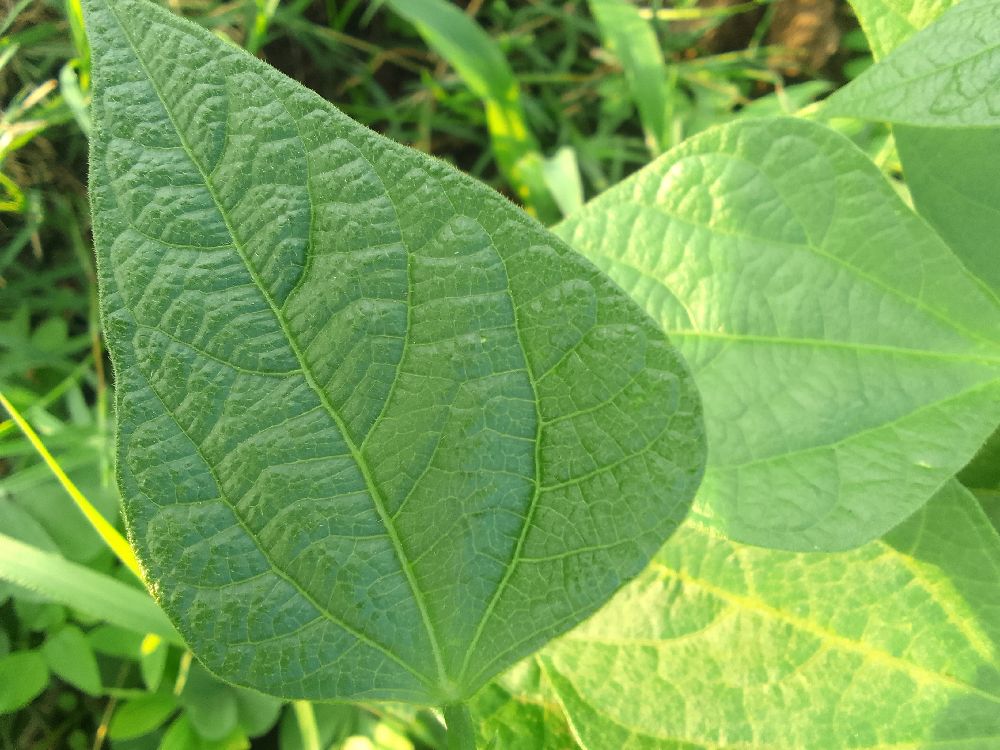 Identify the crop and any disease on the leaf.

common bean, healthy
